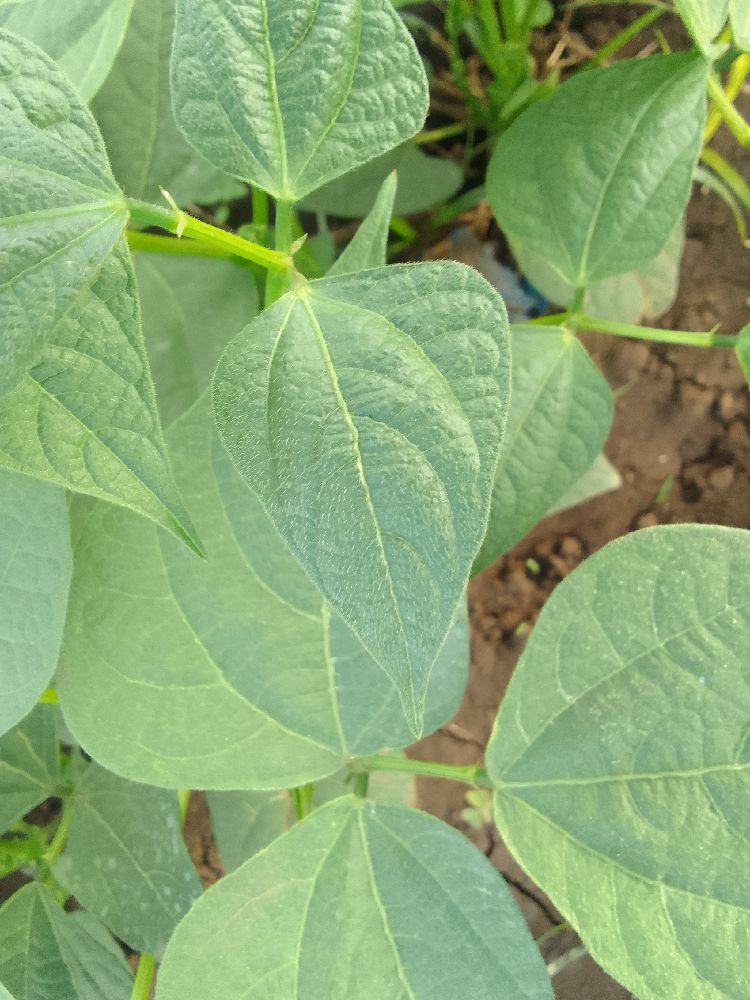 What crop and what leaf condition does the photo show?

common bean, healthy
